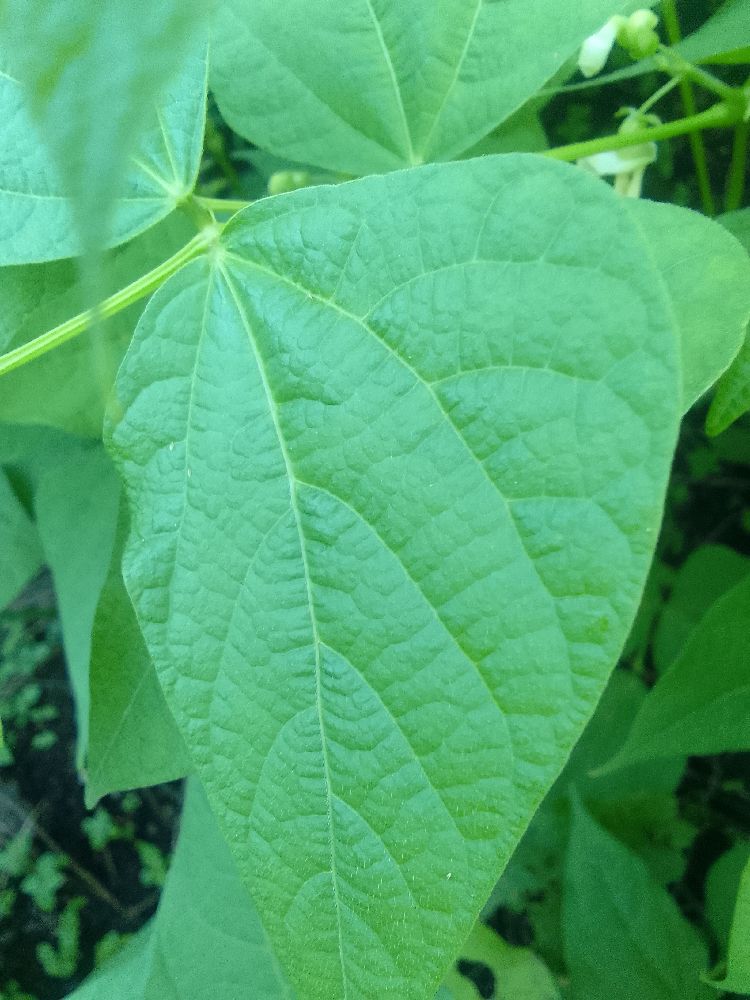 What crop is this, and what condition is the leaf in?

common bean, healthy
